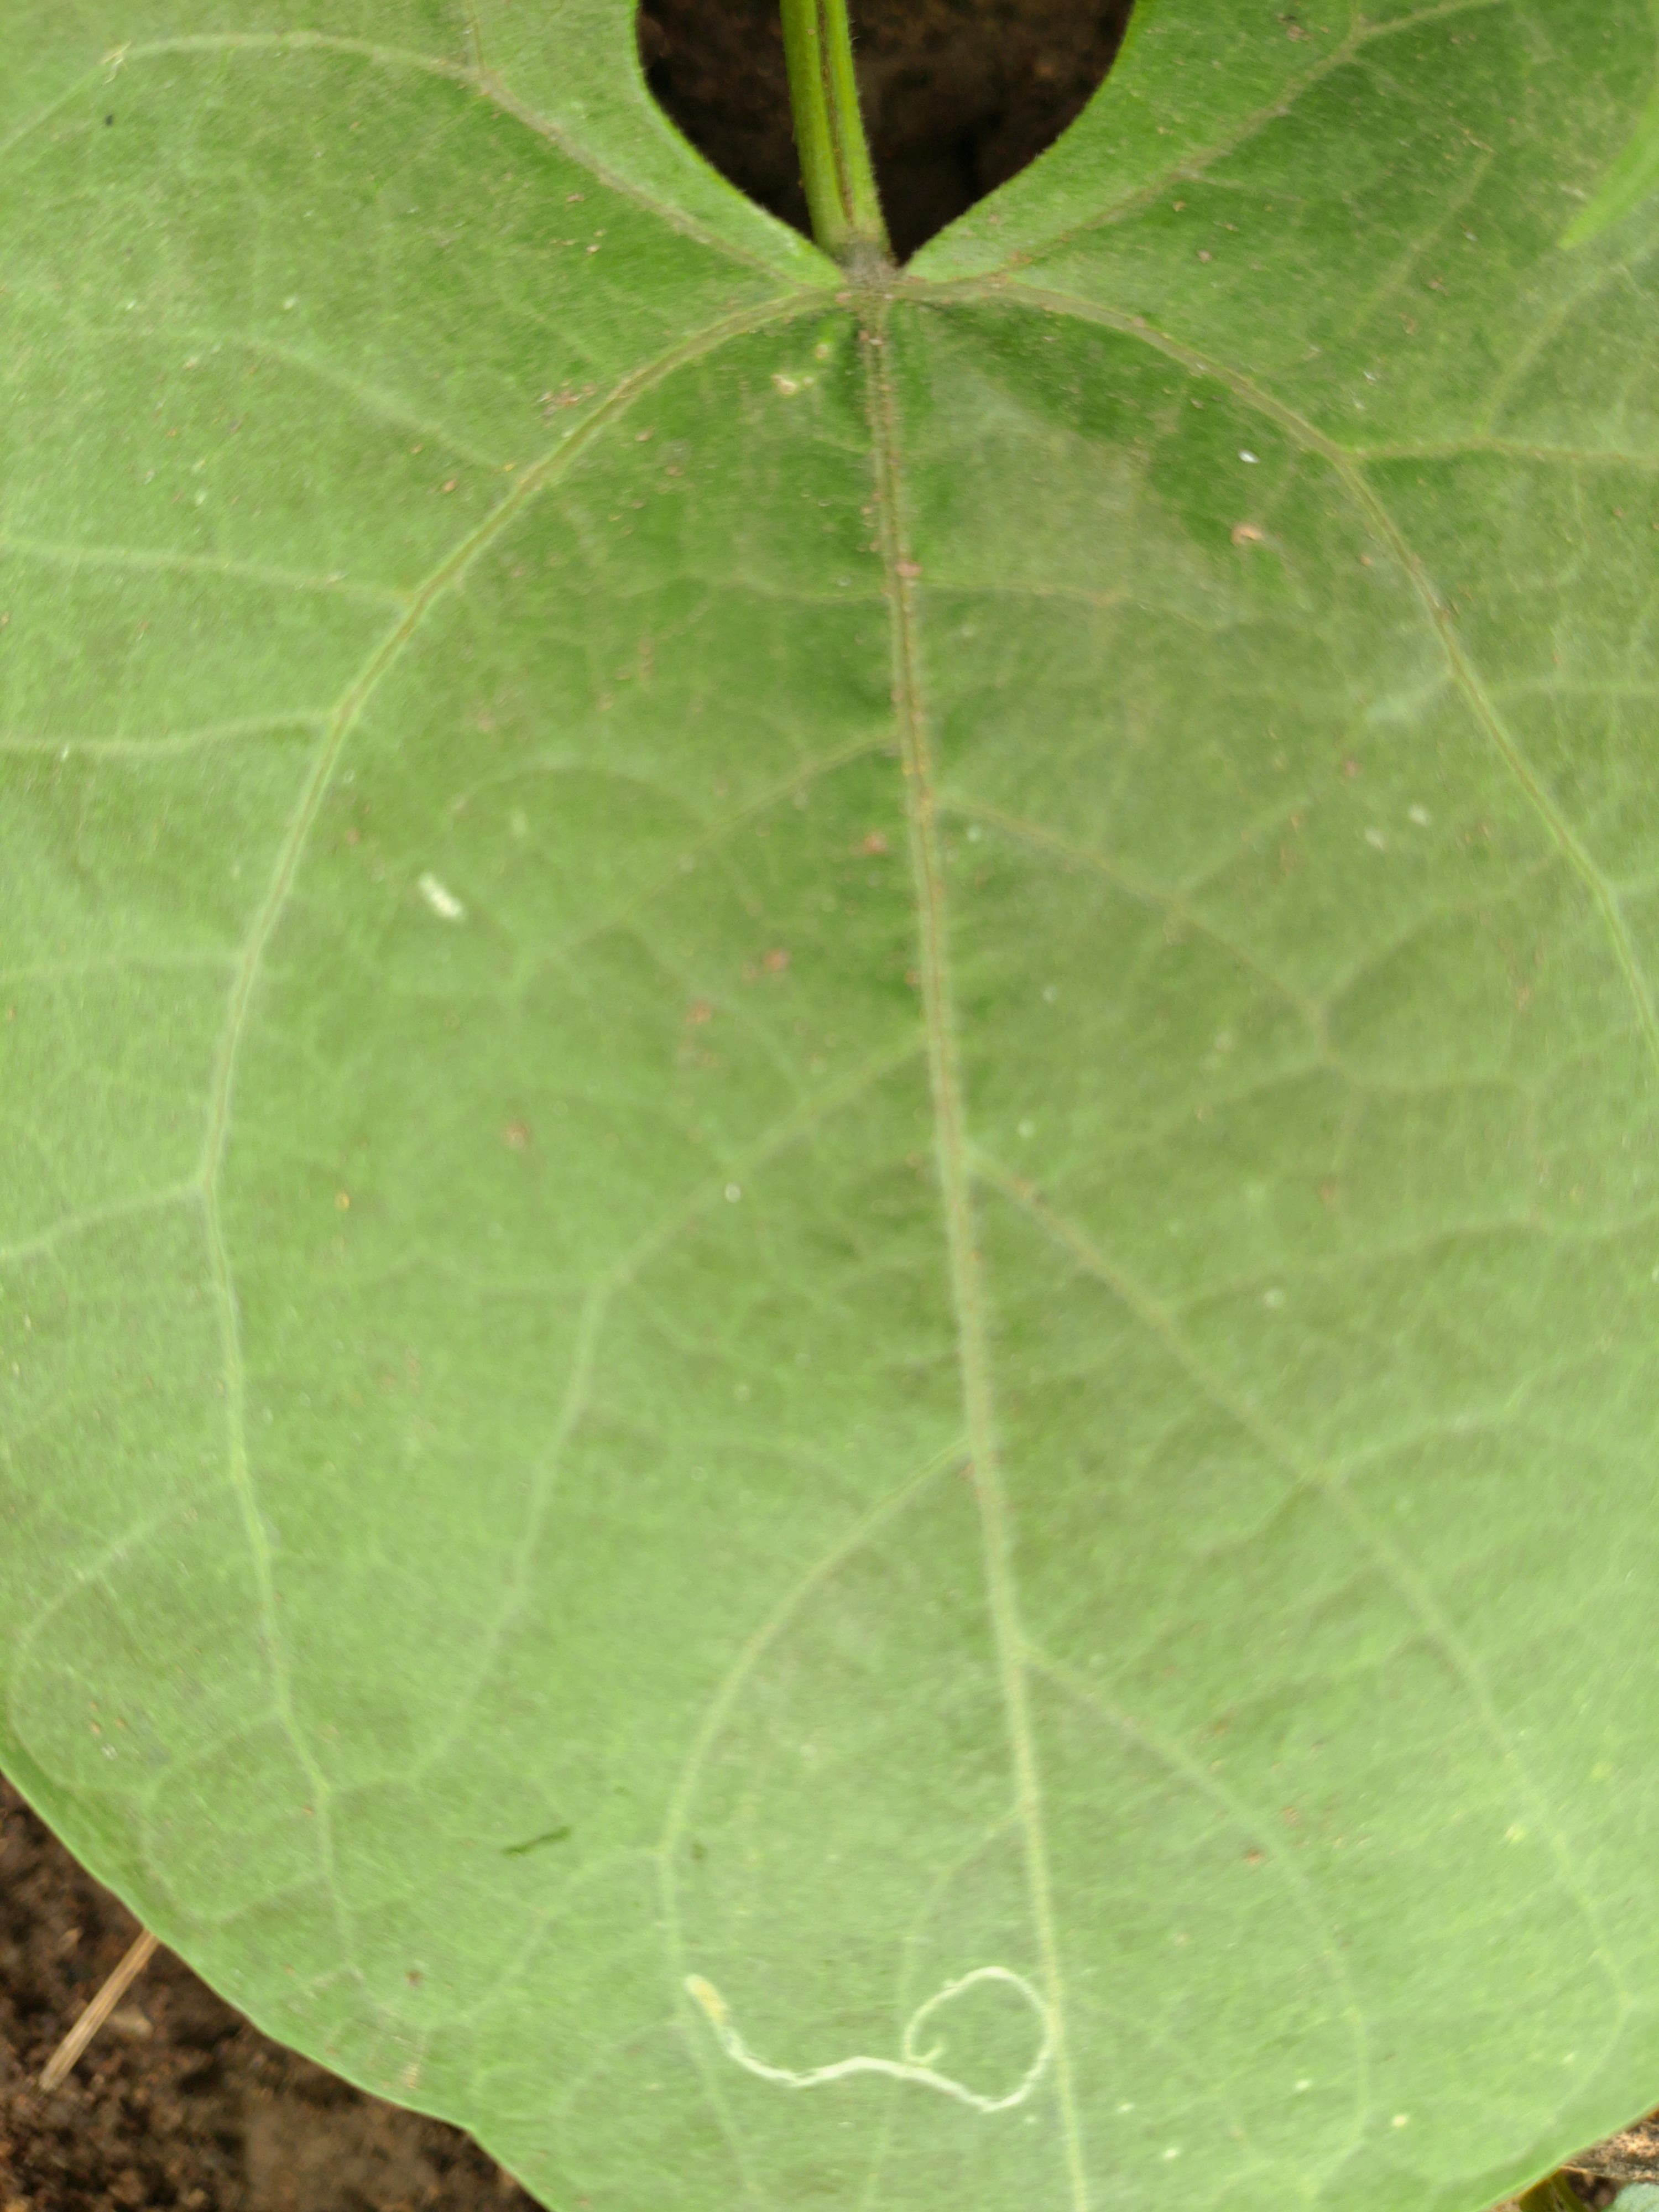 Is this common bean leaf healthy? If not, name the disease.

healthy
